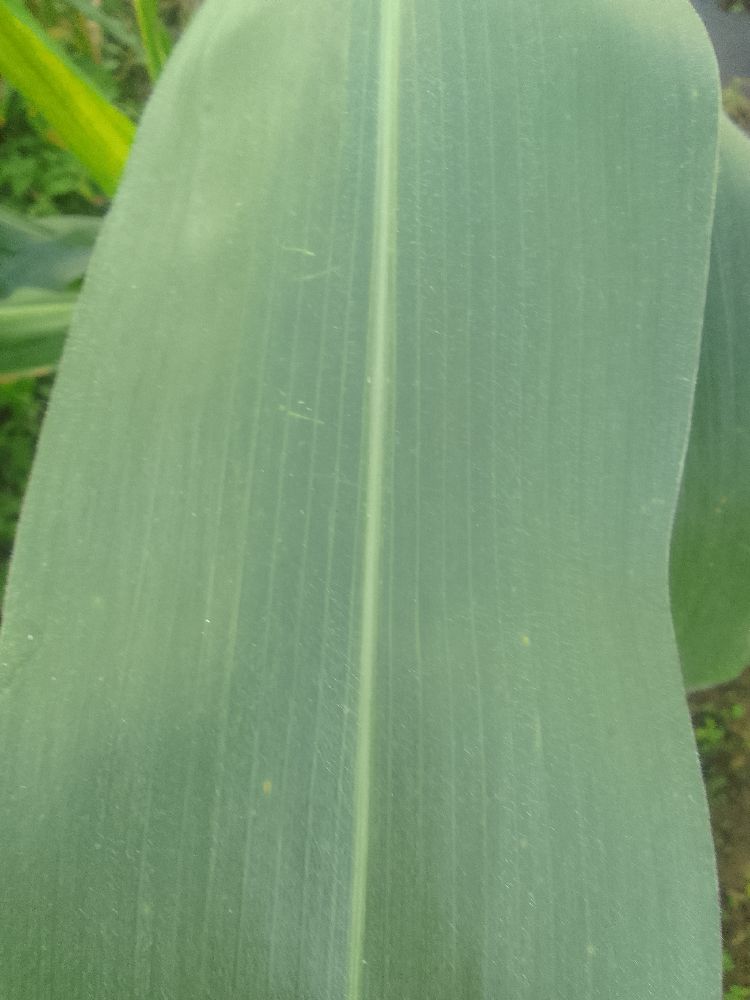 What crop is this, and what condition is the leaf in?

maize, healthy
